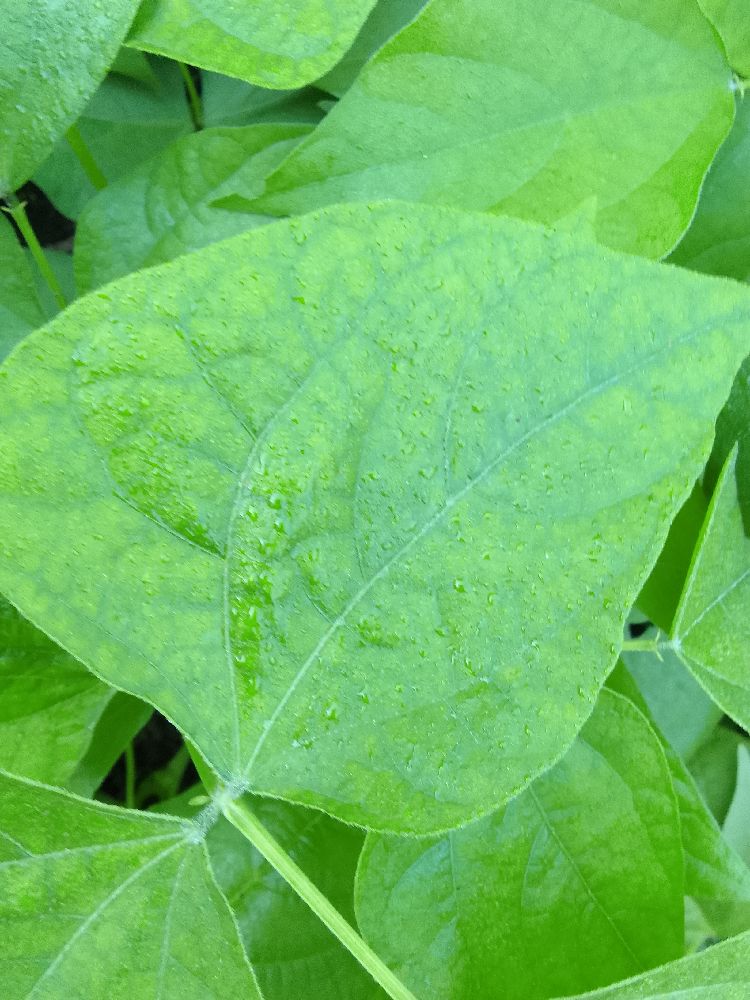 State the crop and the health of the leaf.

common bean, healthy
